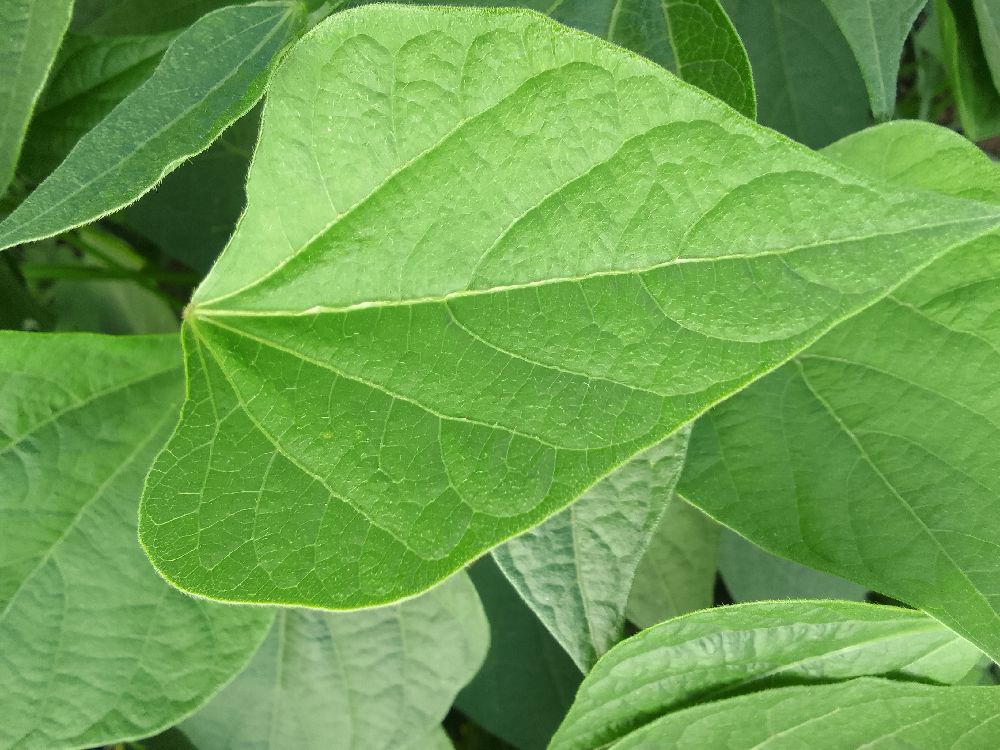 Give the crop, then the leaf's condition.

common bean, healthy
